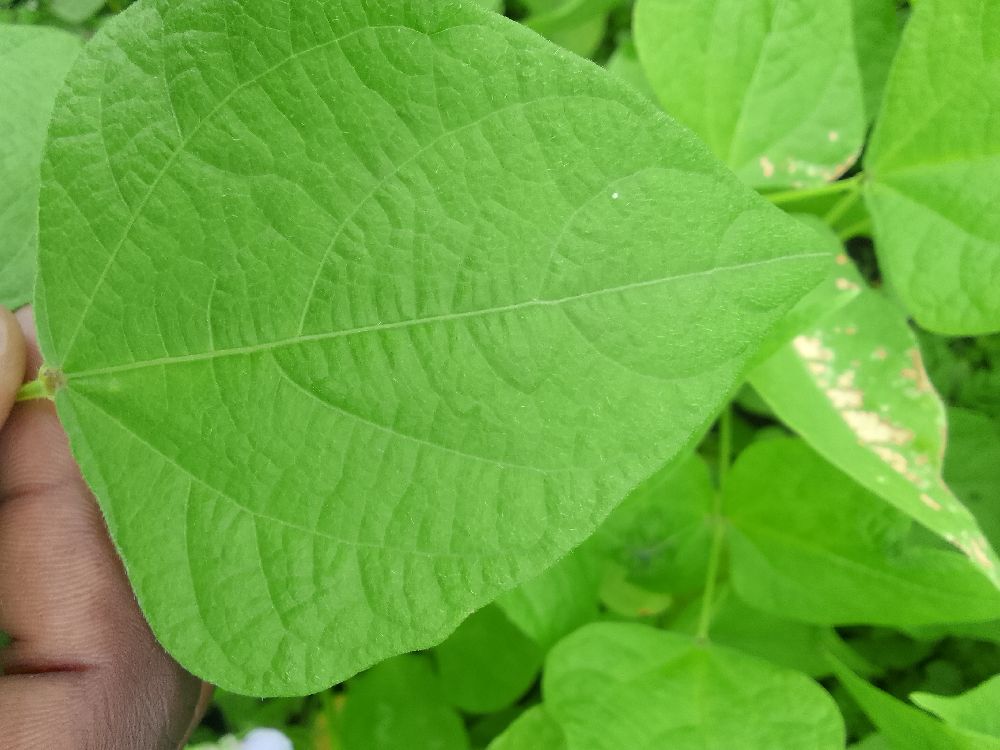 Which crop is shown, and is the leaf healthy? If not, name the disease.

common bean, healthy
